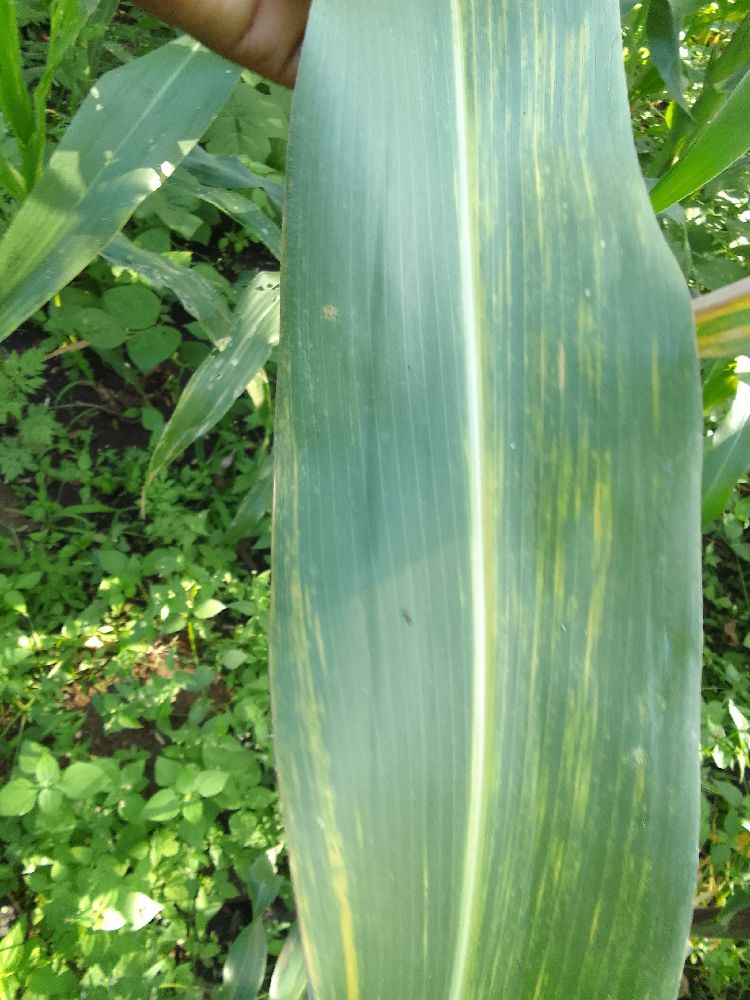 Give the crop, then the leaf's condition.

maize, maize lethal necrosis
